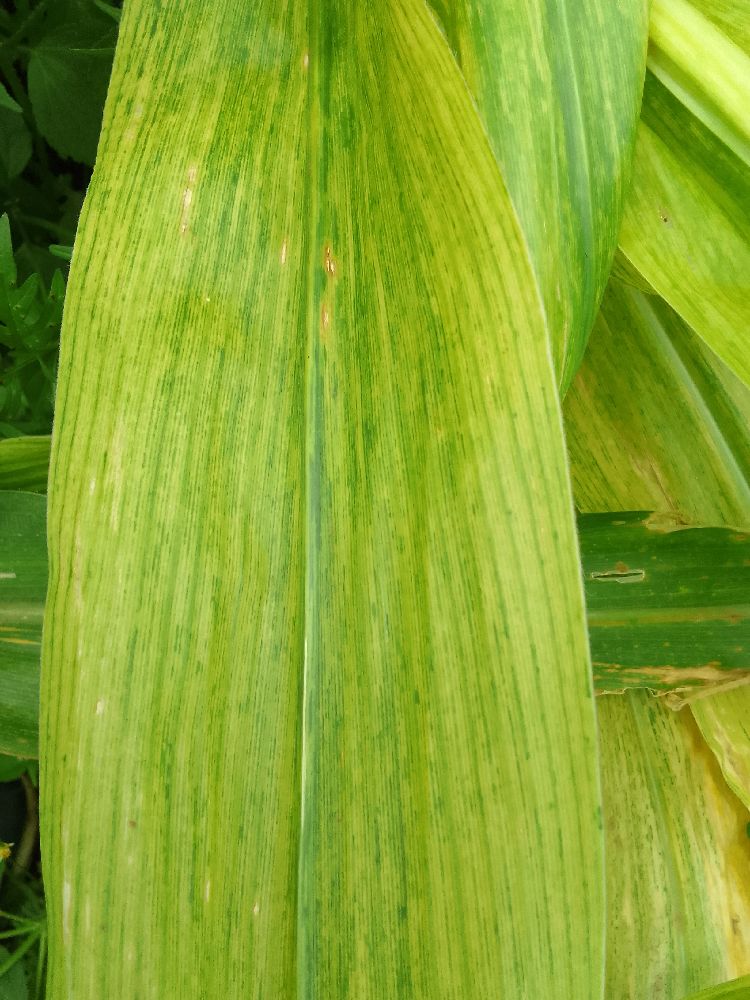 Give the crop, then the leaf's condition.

maize, maize lethal necrosis
